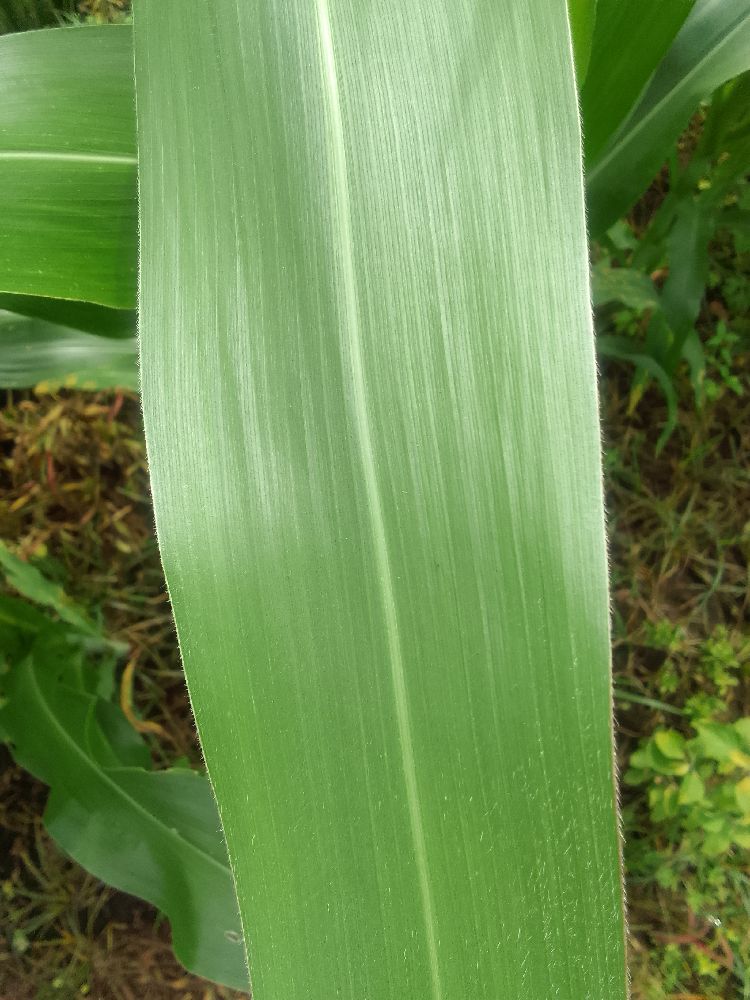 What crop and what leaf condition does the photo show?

maize, healthy
